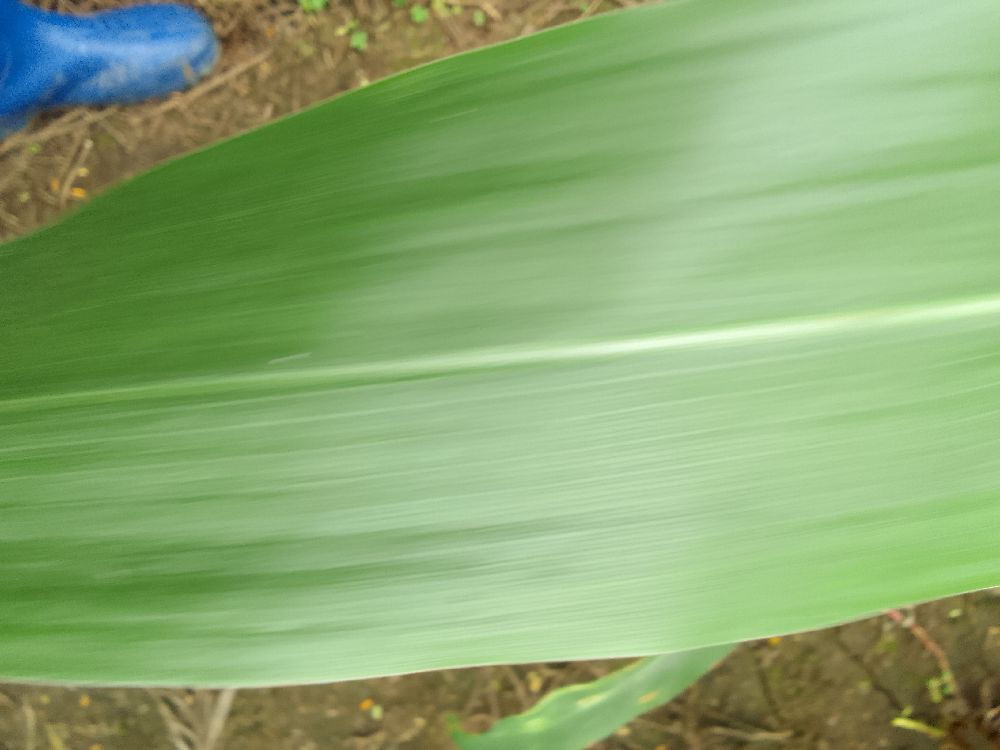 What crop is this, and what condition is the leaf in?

maize, healthy
